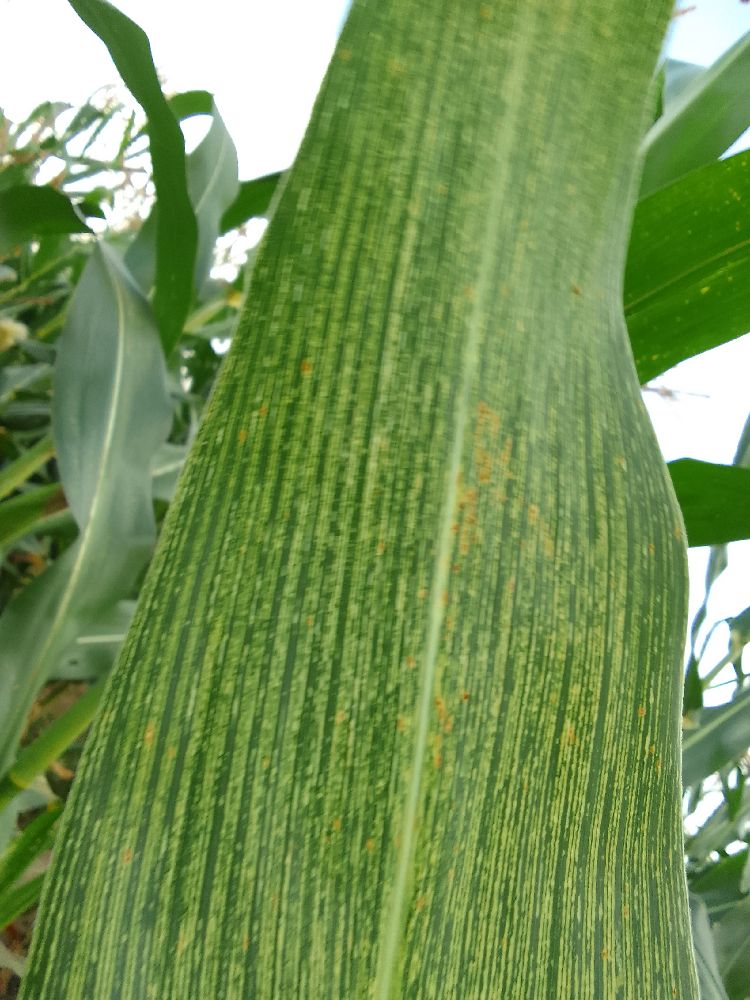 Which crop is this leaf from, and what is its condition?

maize, maize streak virus
